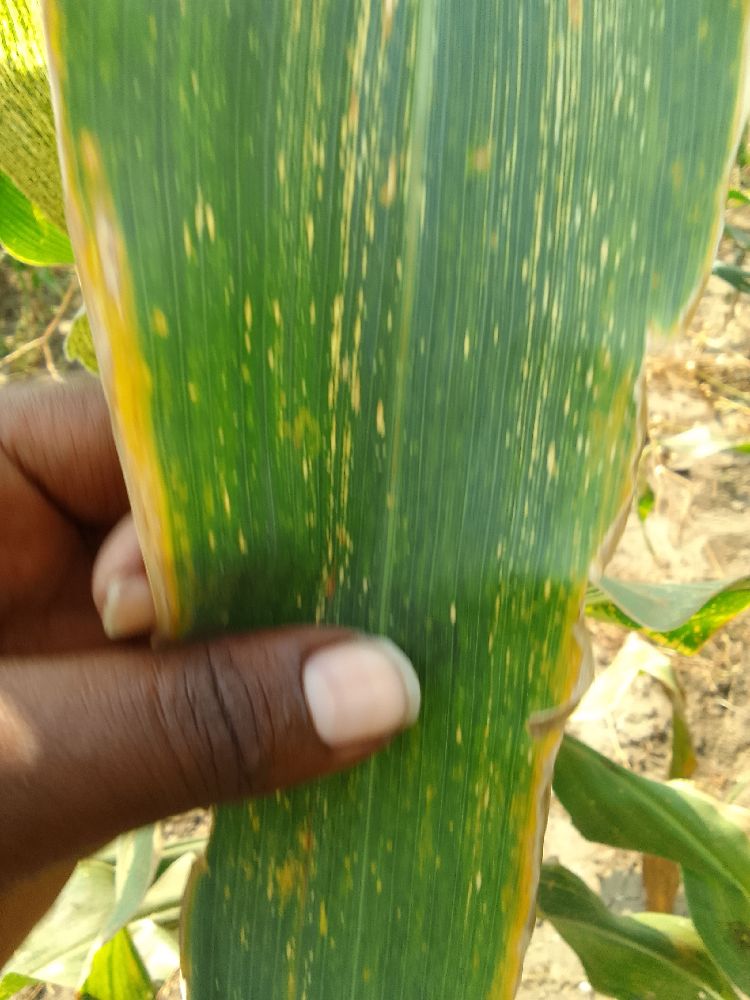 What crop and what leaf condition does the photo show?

maize, maize streak virus
